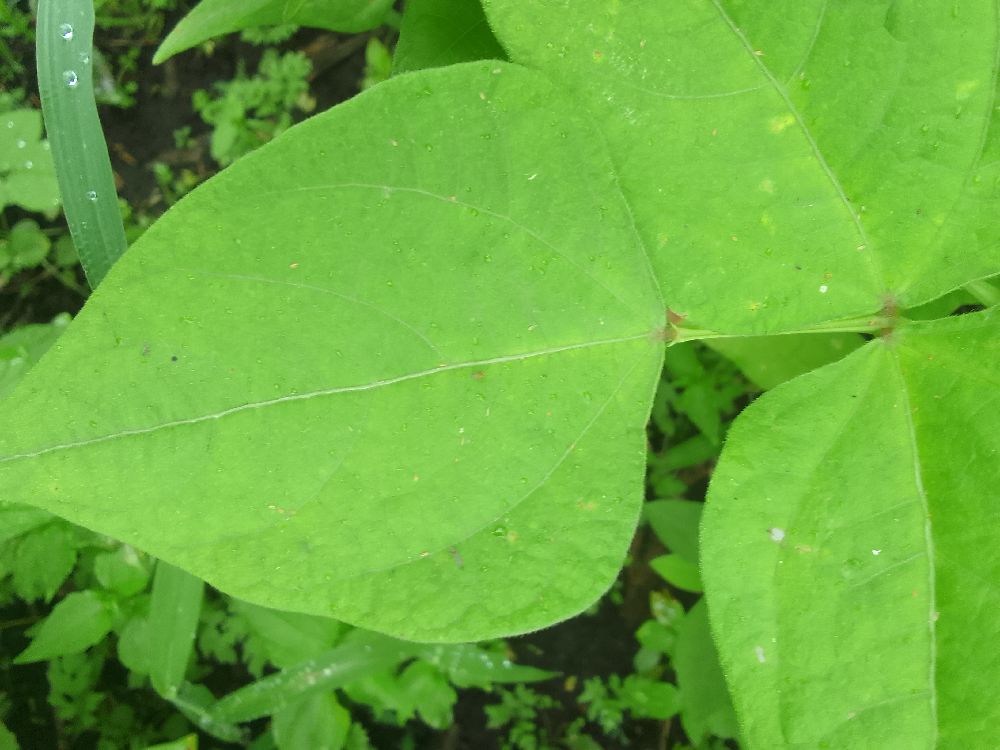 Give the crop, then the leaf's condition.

common bean, healthy
